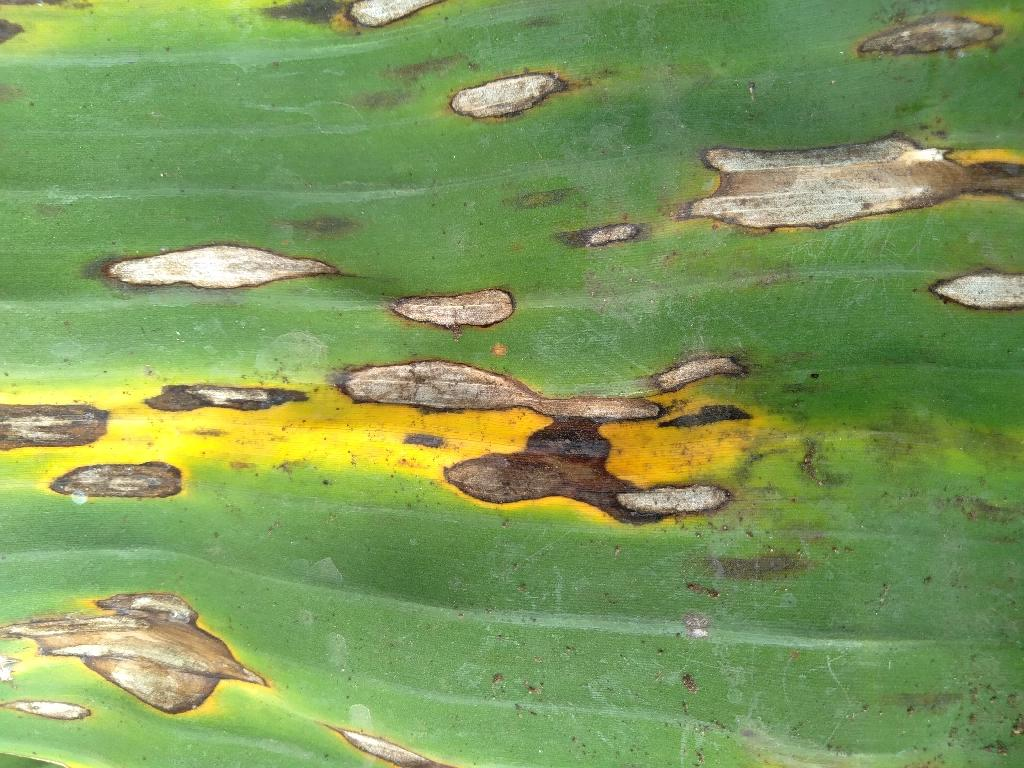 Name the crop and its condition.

banana, black sigatoka
